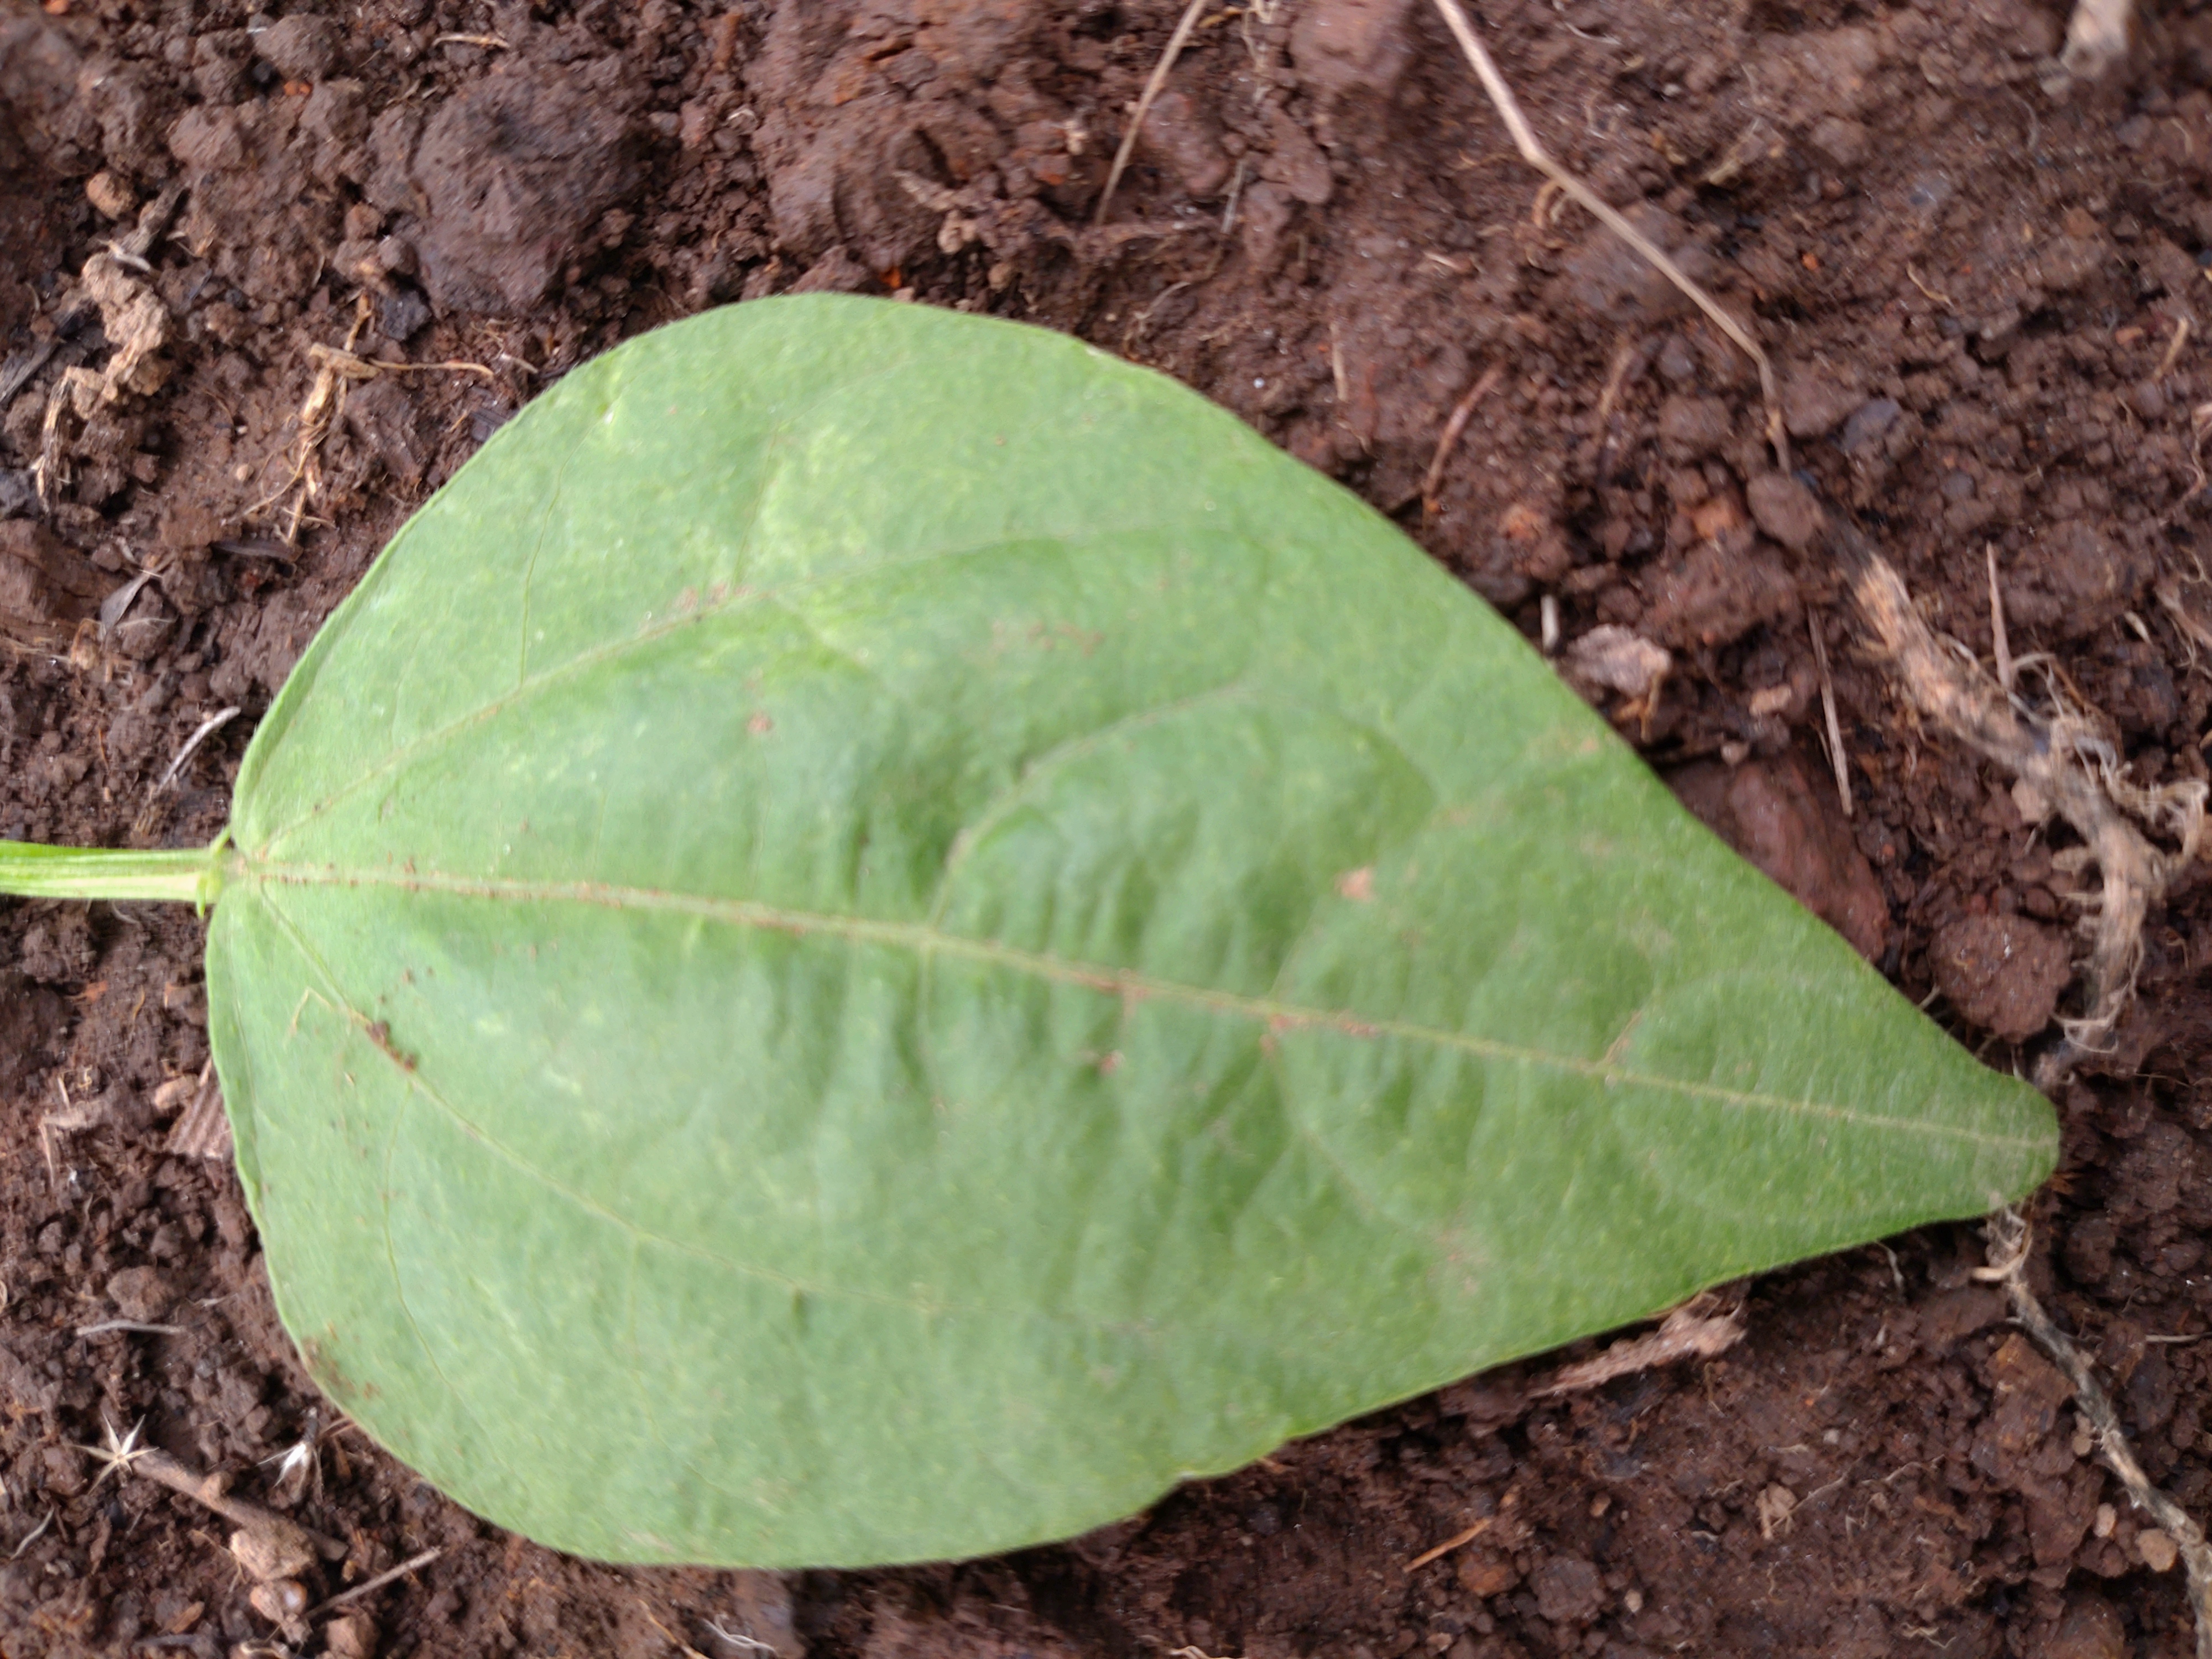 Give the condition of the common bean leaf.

healthy
